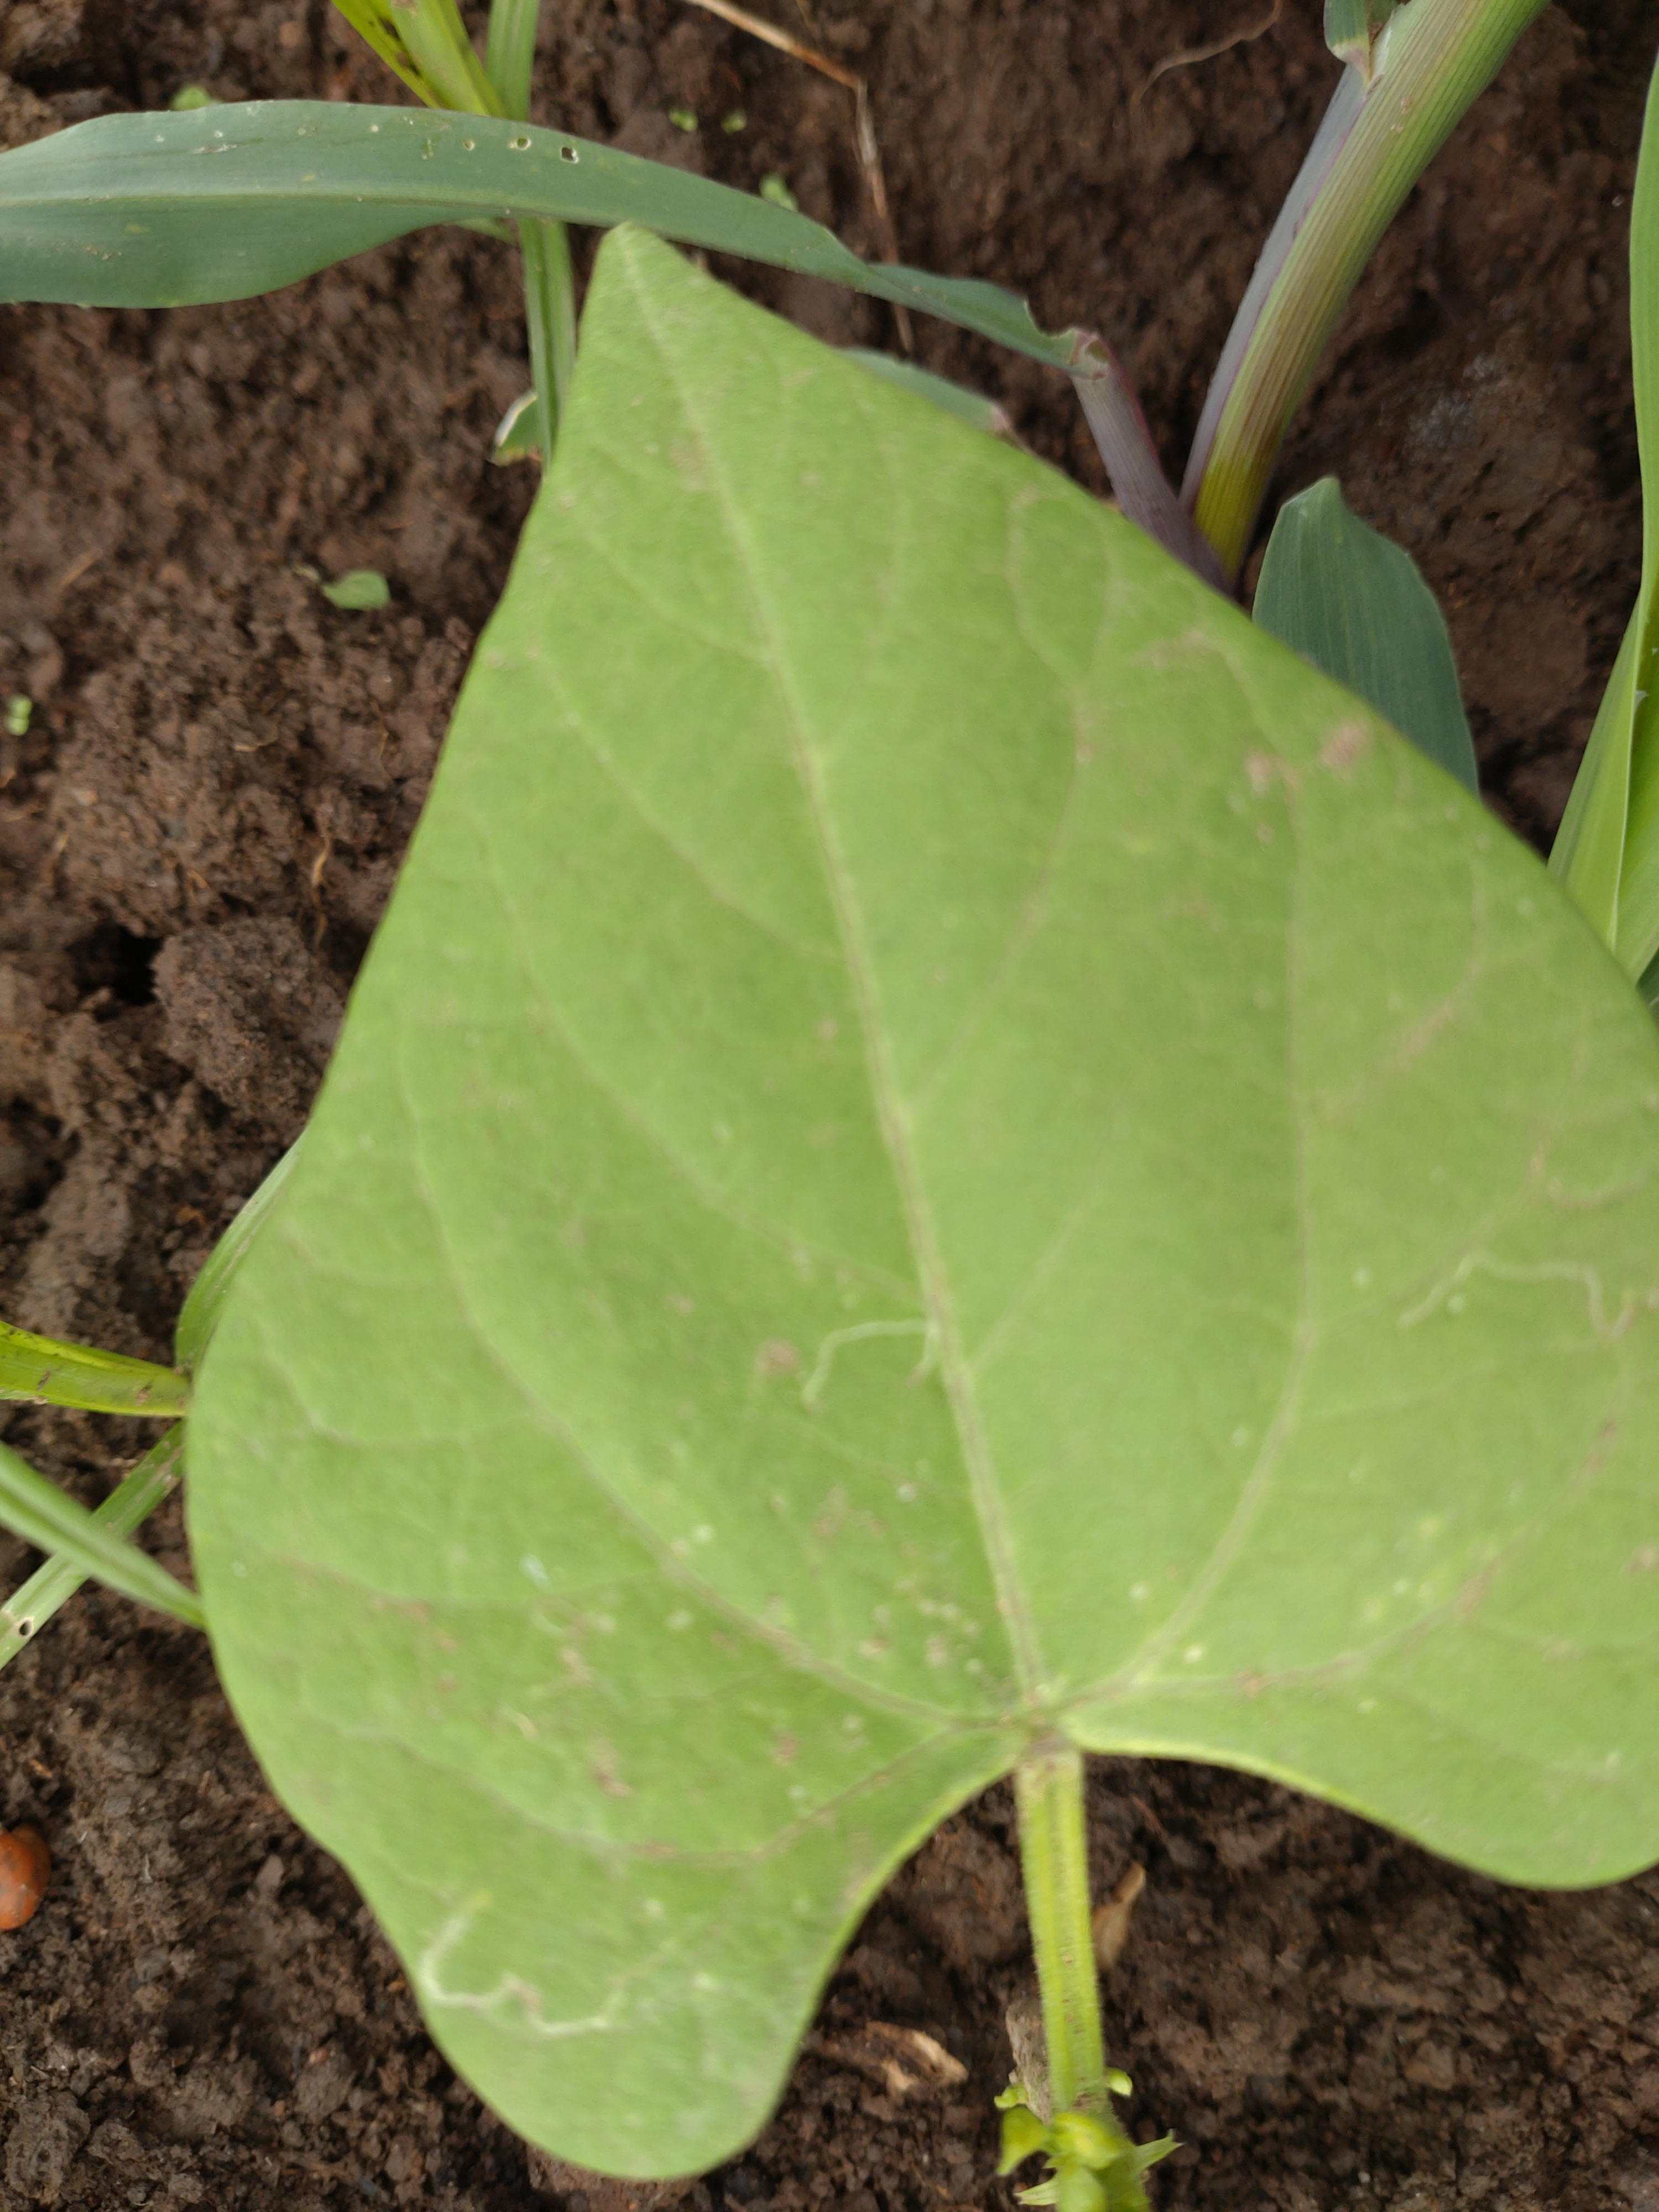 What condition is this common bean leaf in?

healthy
